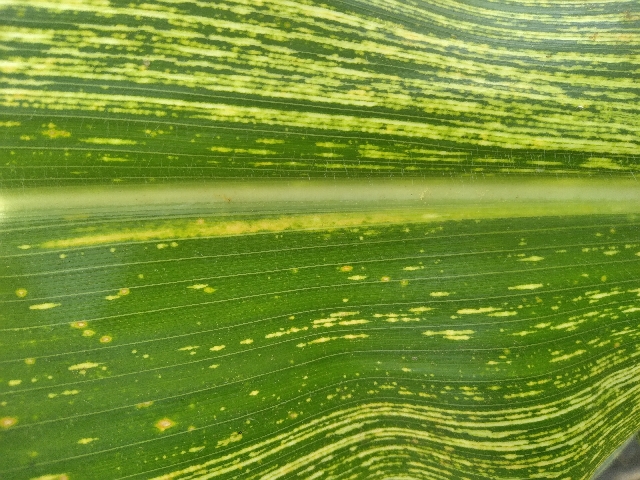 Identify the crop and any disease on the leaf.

maize, maize streak virus
